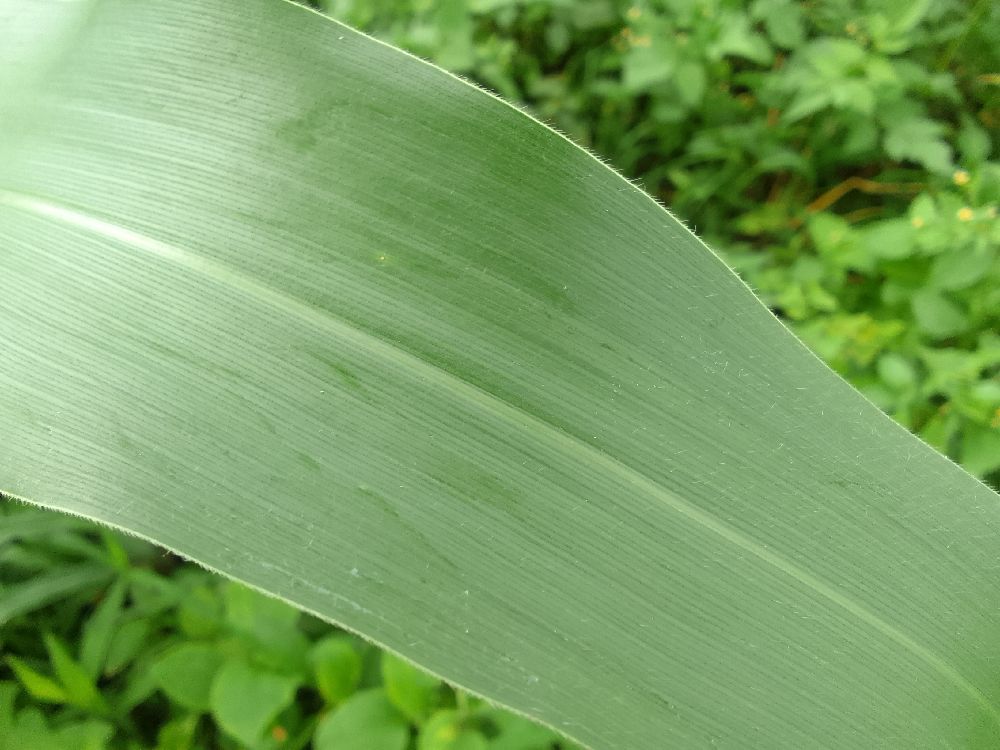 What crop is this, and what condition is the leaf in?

maize, healthy
